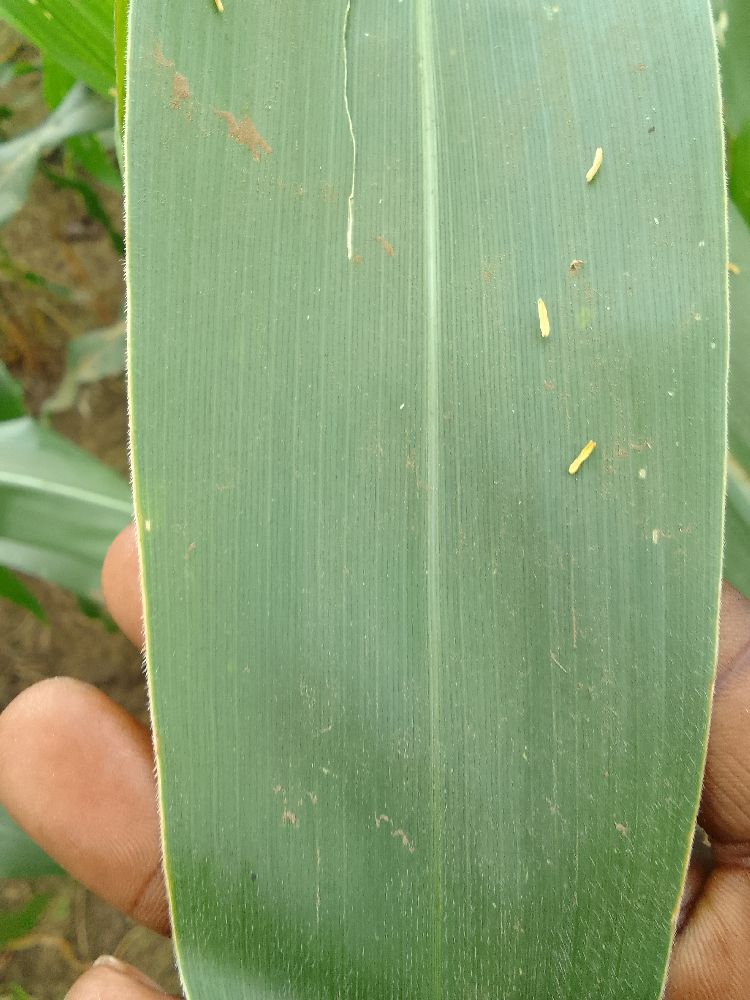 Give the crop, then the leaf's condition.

maize, healthy
